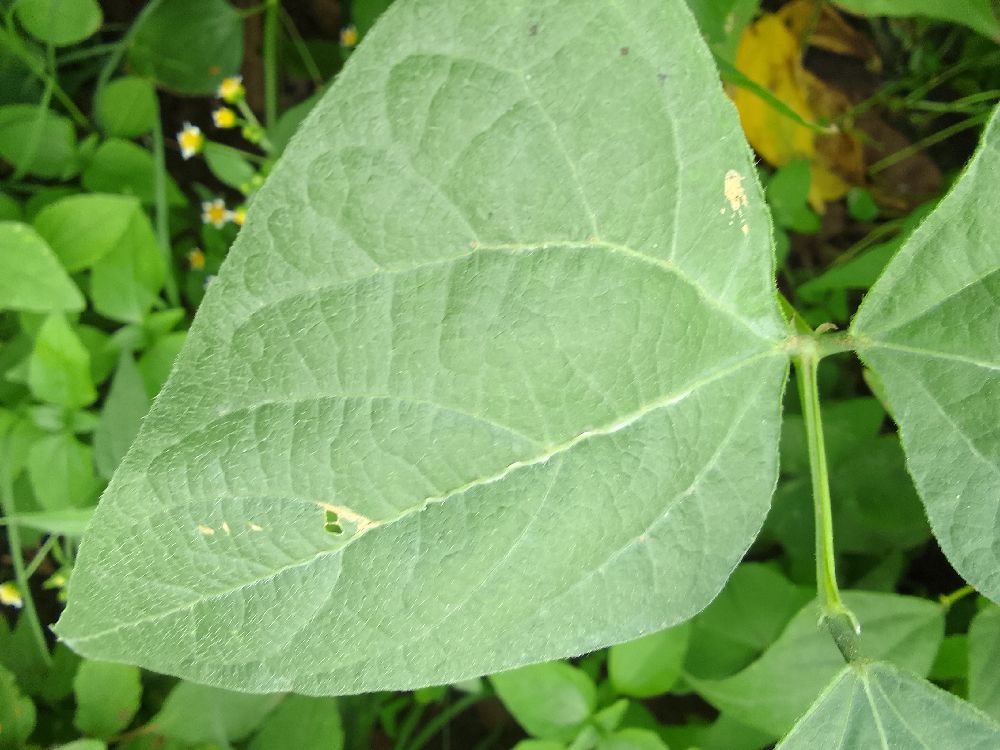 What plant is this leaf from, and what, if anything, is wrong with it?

common bean, healthy
